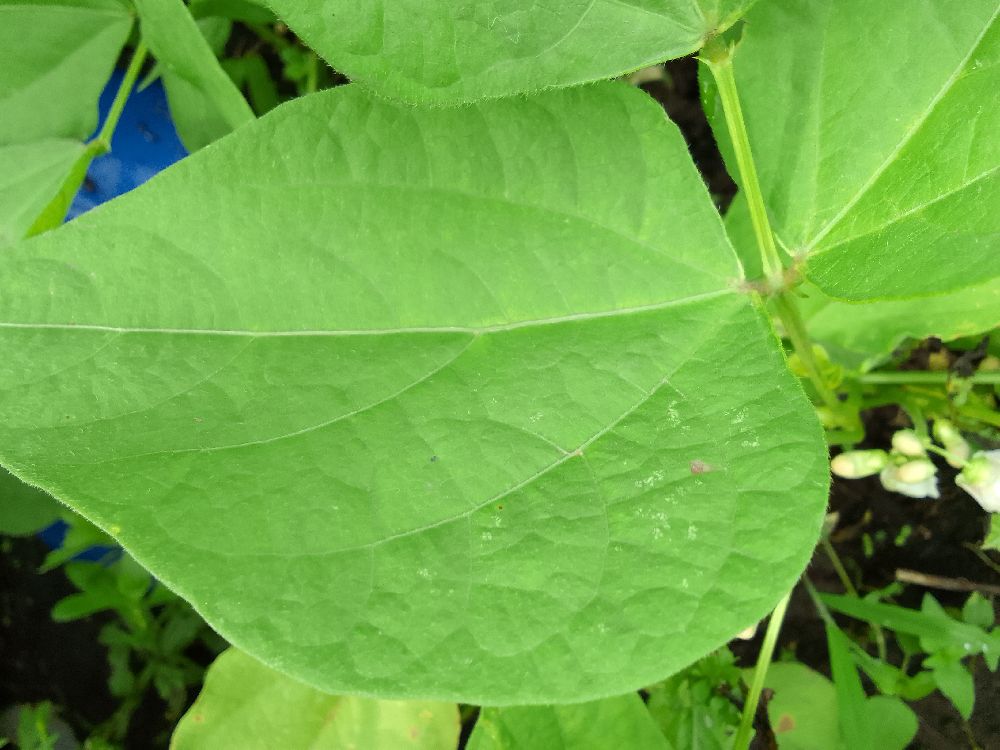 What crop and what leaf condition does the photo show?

common bean, healthy
